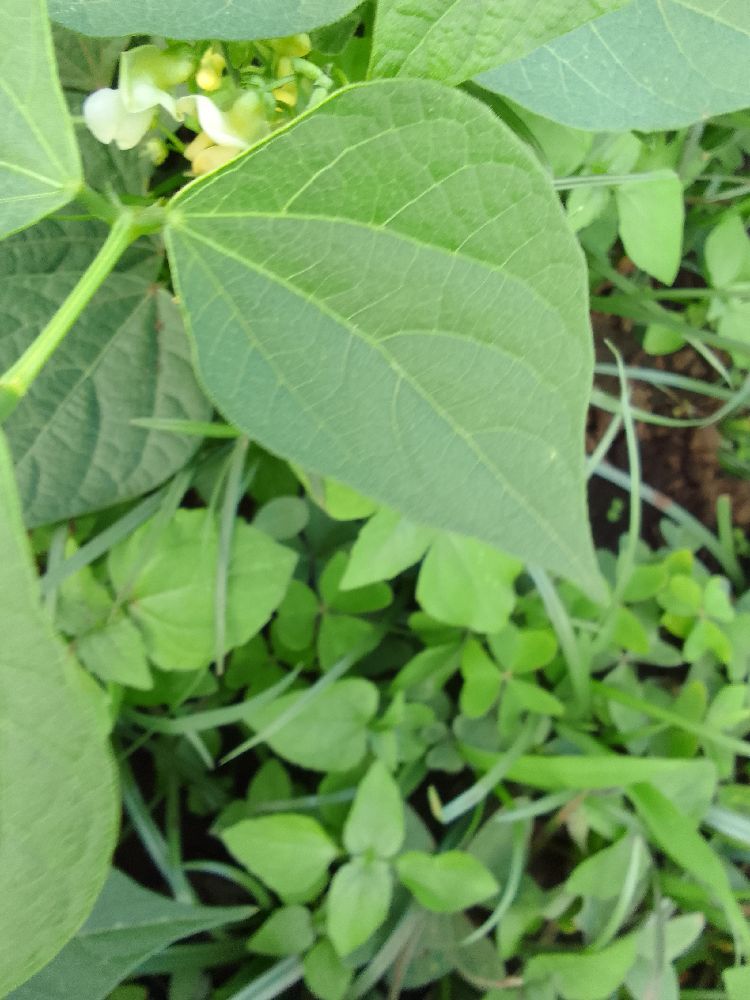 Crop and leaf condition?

common bean, healthy
